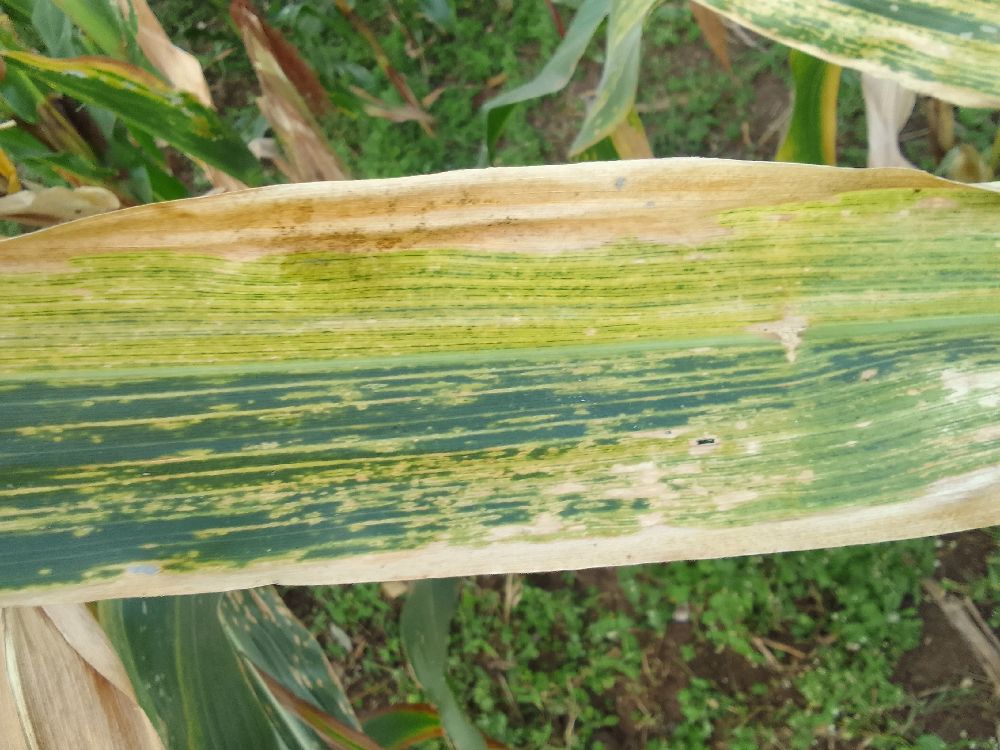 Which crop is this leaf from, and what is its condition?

maize, maize lethal necrosis
